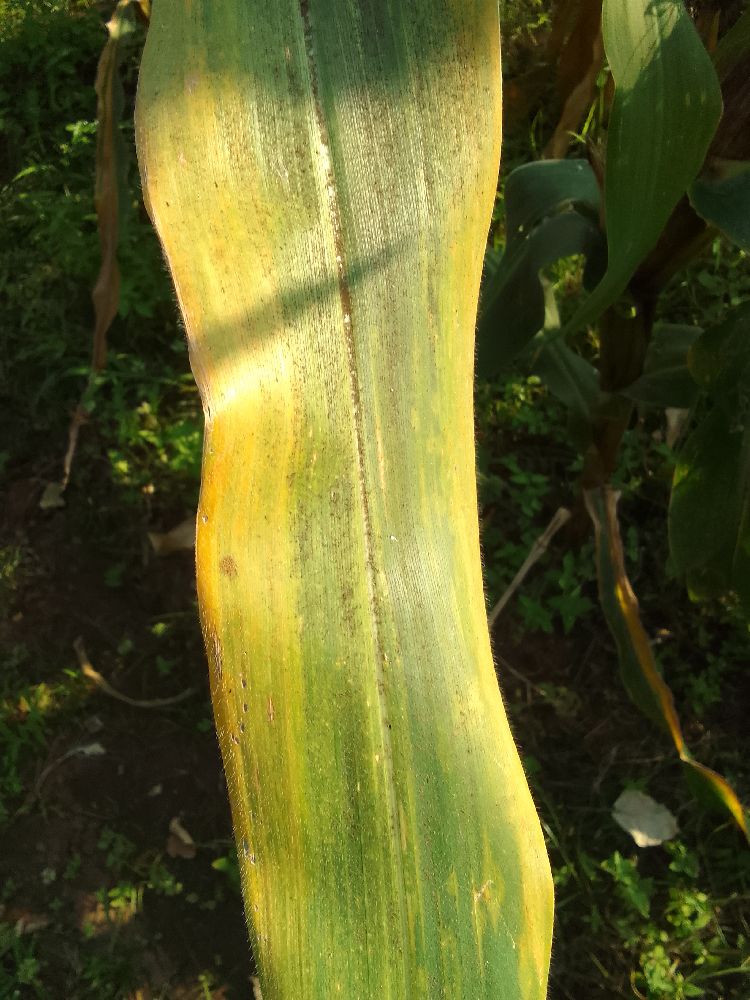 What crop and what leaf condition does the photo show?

maize, maize lethal necrosis
